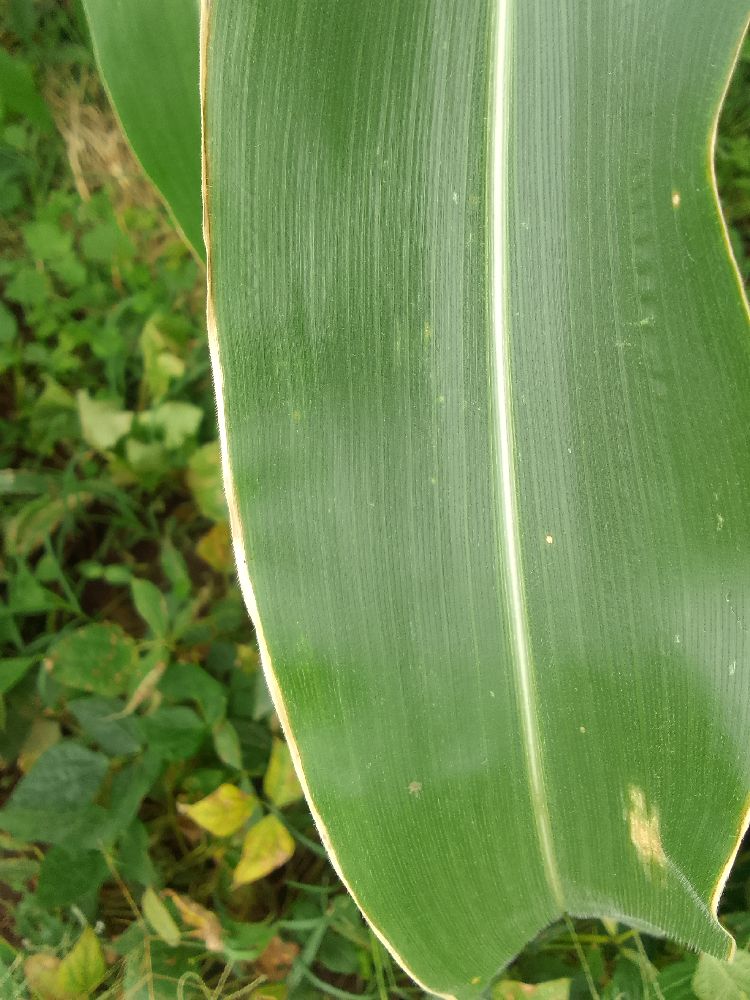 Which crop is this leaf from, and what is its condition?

maize, healthy
